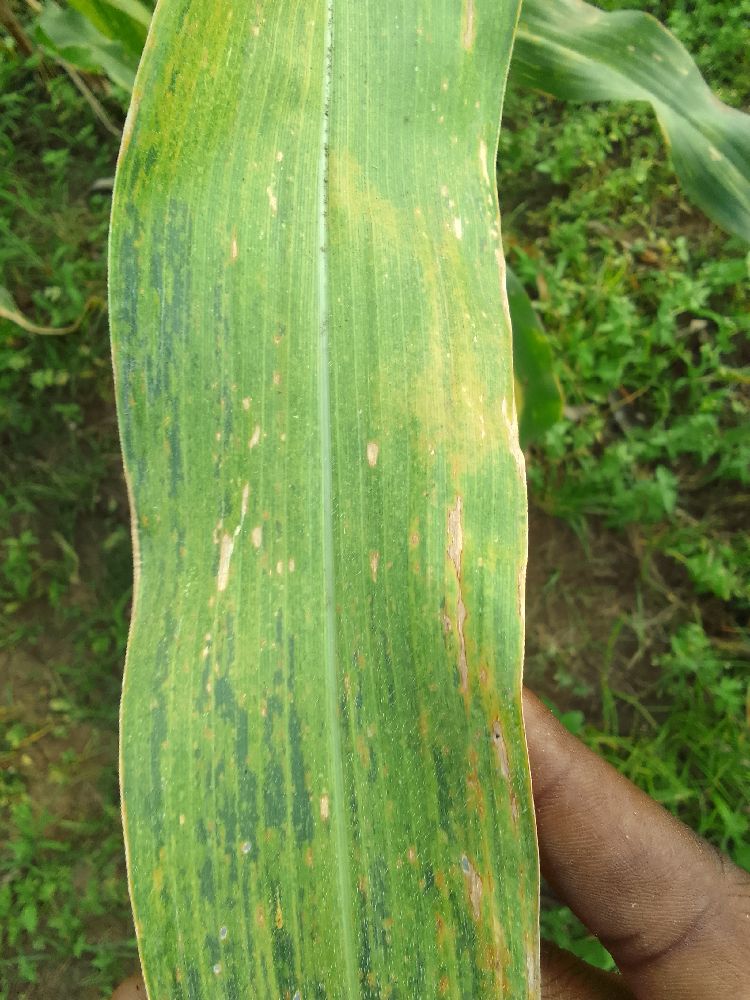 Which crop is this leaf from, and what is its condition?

maize, maize lethal necrosis
